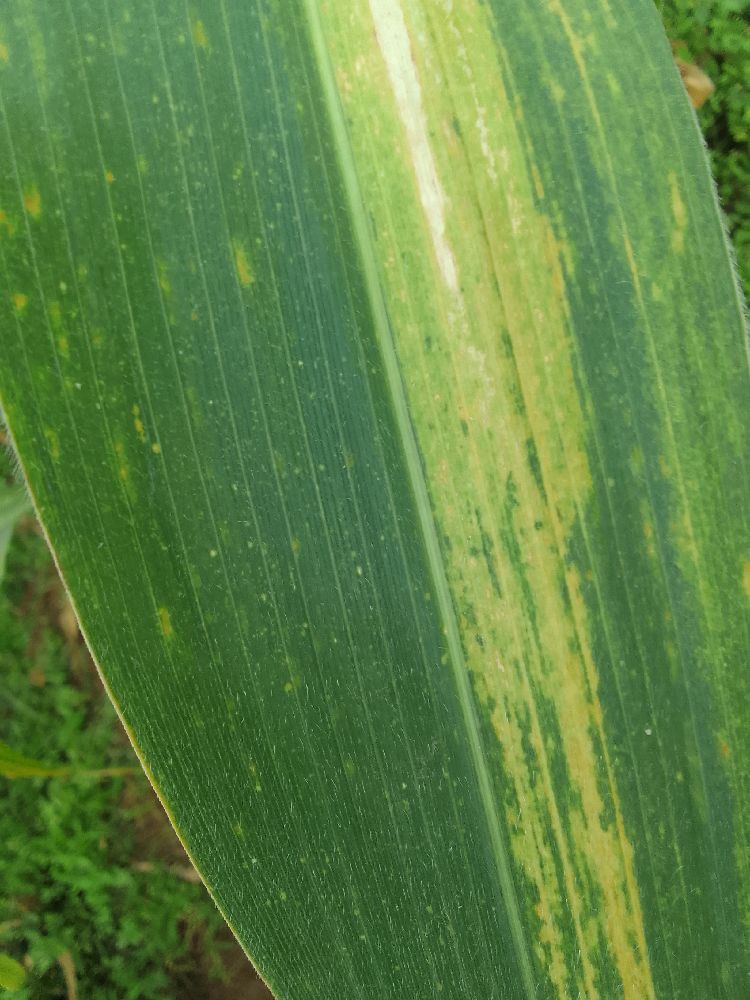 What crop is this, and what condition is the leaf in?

maize, maize lethal necrosis
